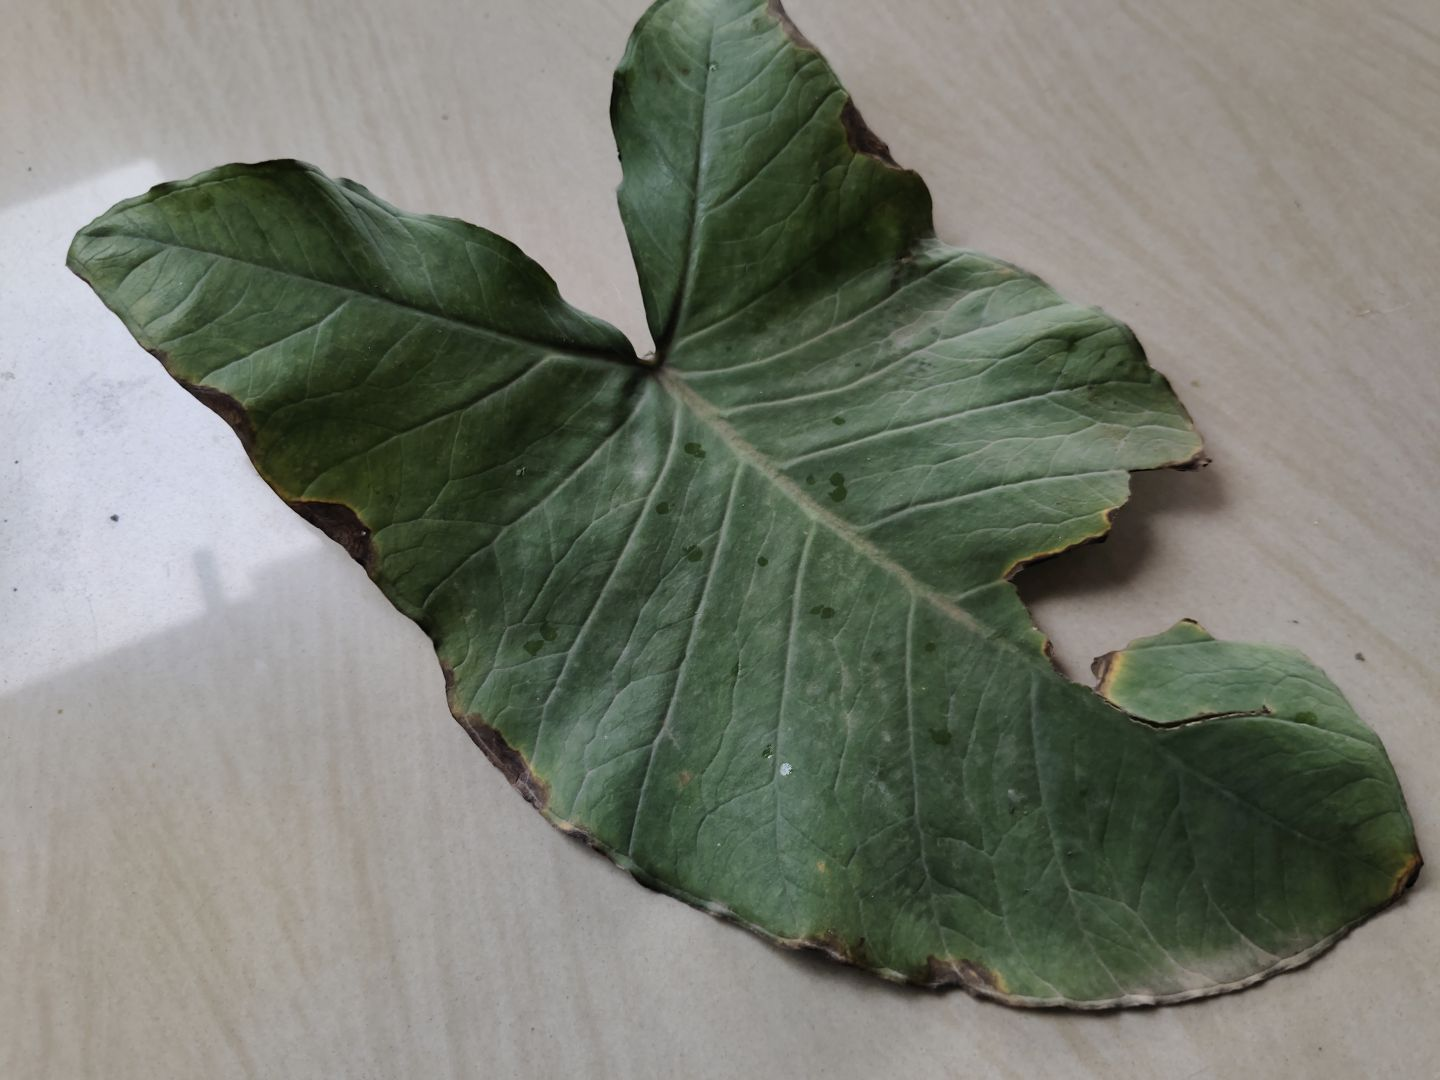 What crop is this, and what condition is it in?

taro, leaf blight
